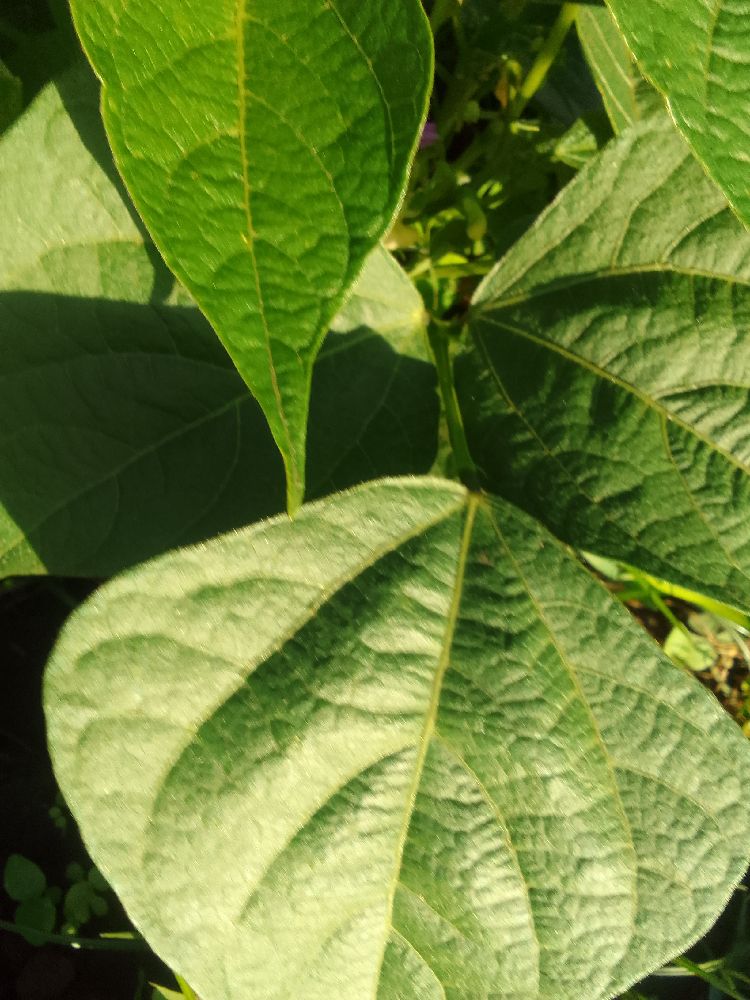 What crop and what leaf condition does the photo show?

common bean, healthy
